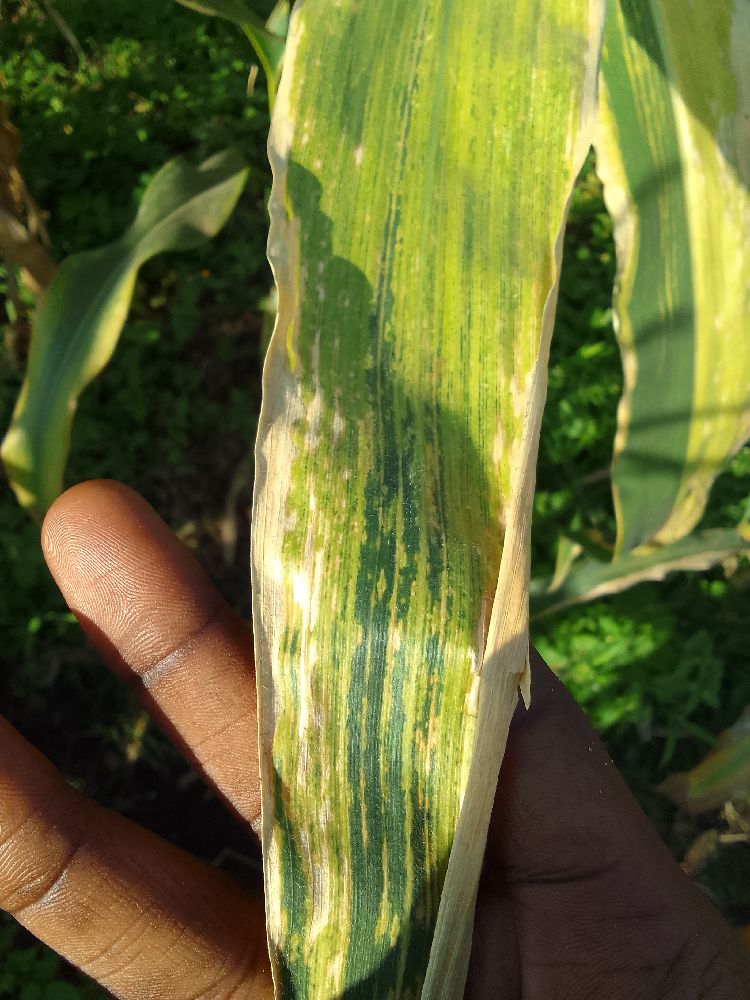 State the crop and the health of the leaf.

maize, maize lethal necrosis
